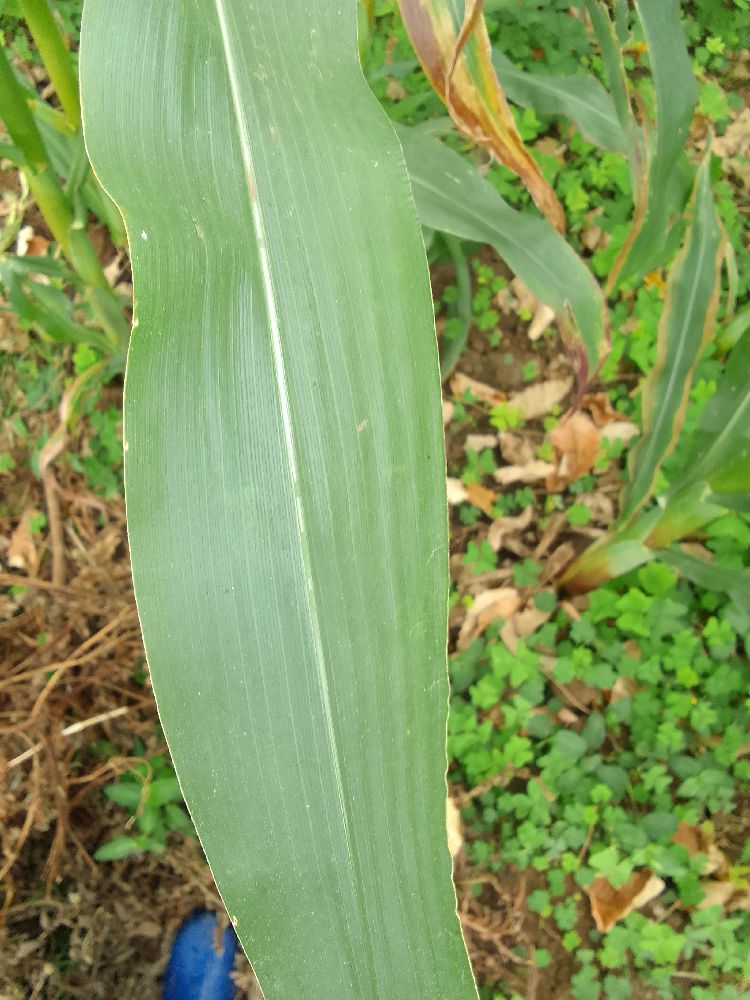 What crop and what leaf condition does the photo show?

maize, healthy
